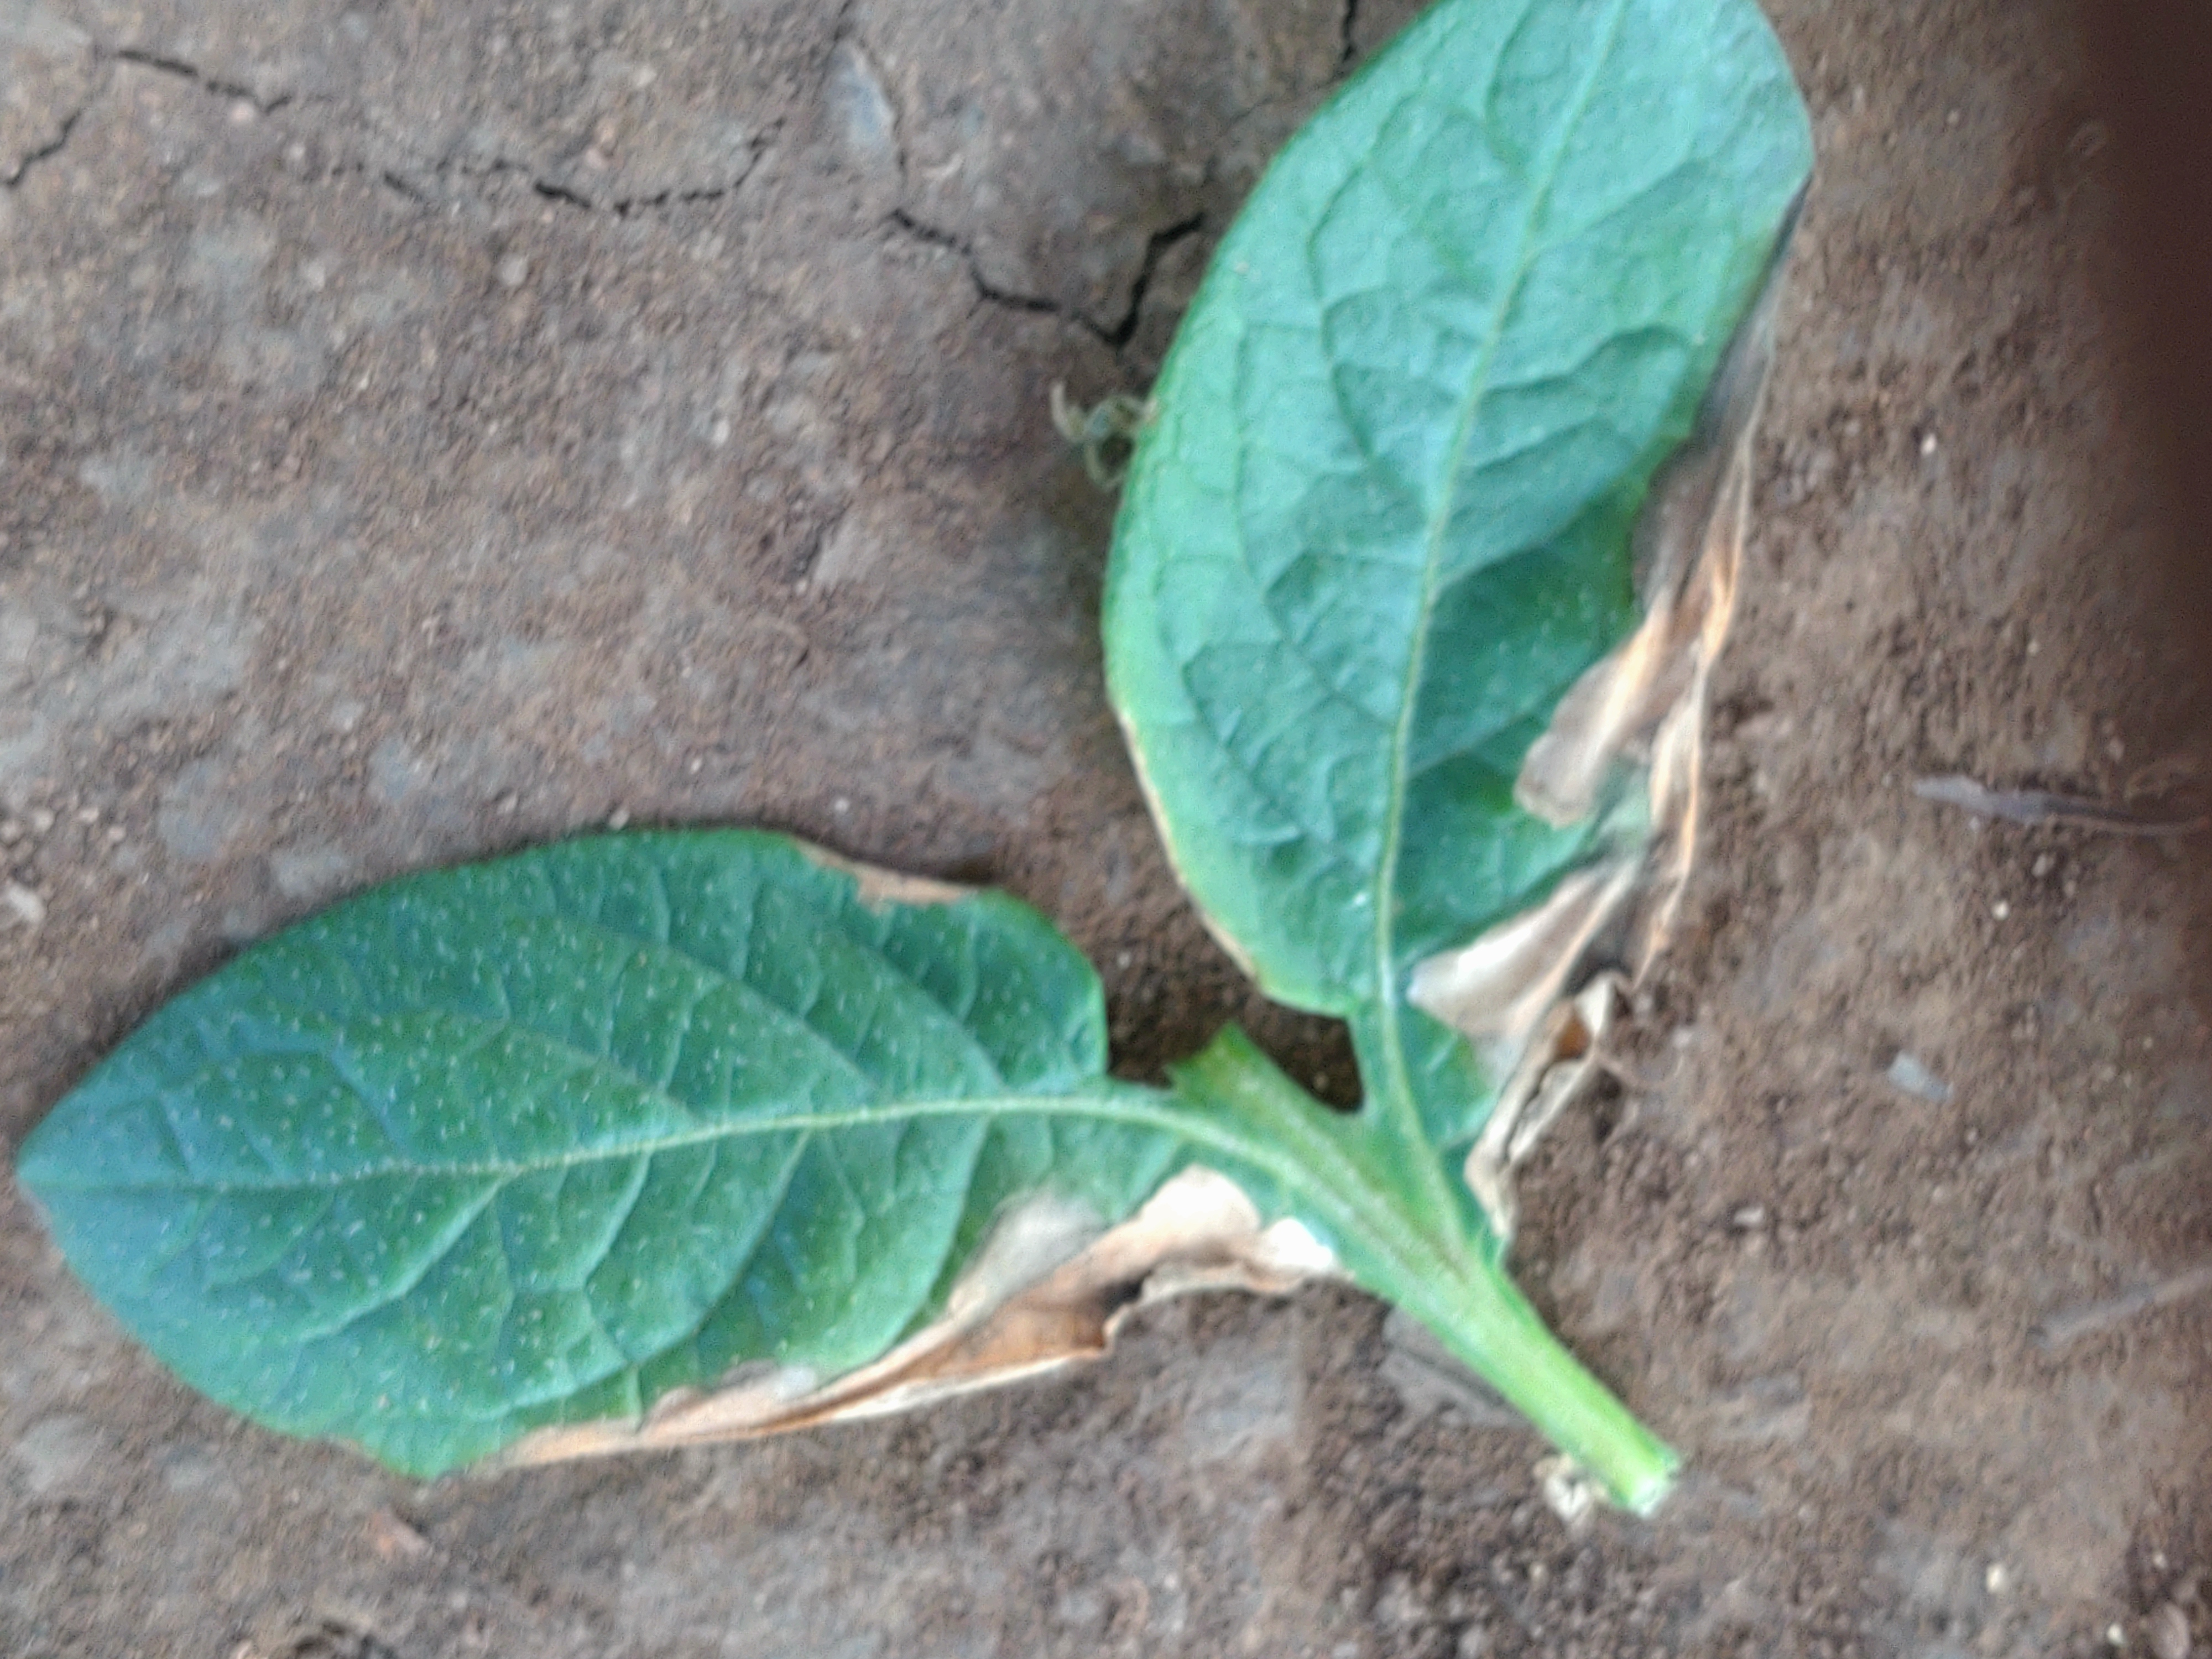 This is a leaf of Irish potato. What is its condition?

early blight
